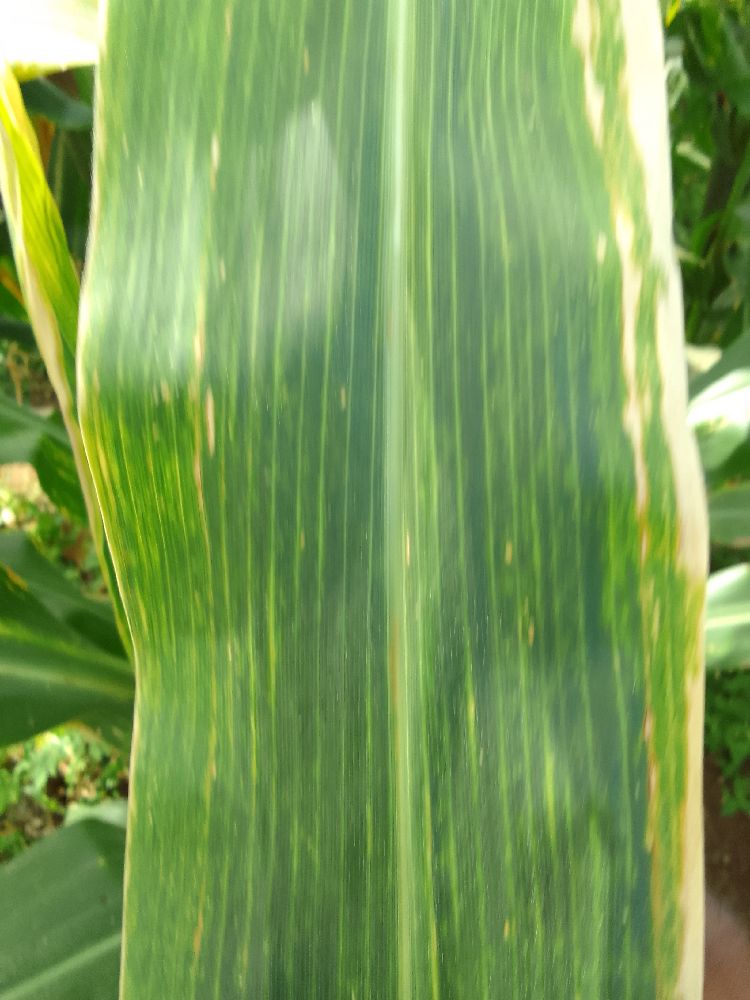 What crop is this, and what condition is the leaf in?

maize, maize lethal necrosis
